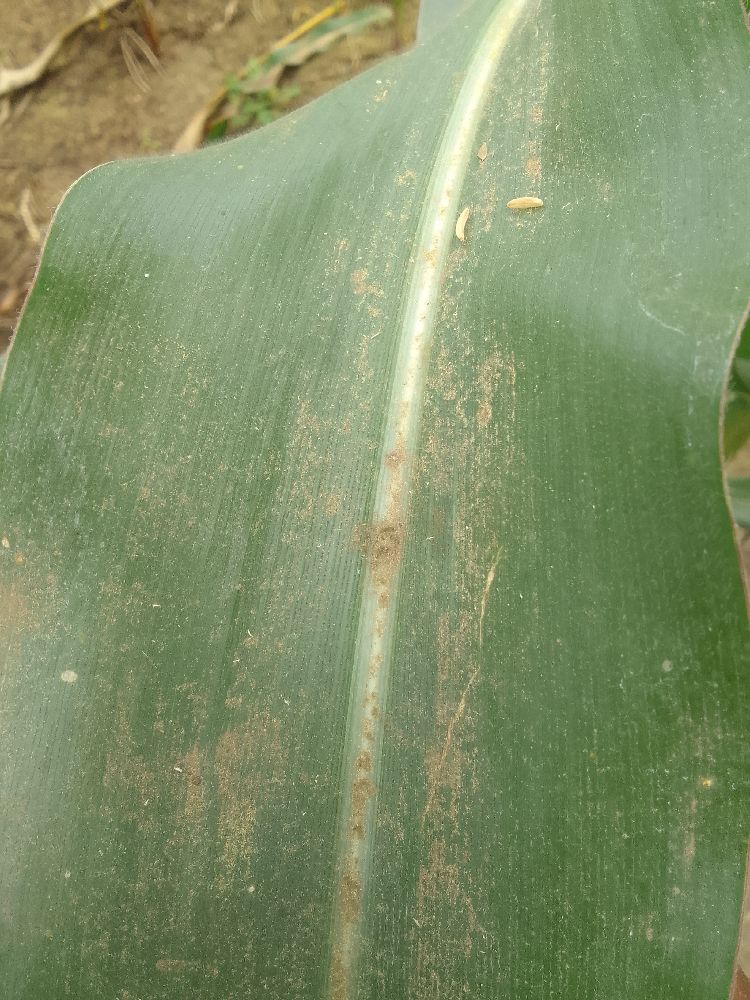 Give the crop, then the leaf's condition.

maize, healthy
